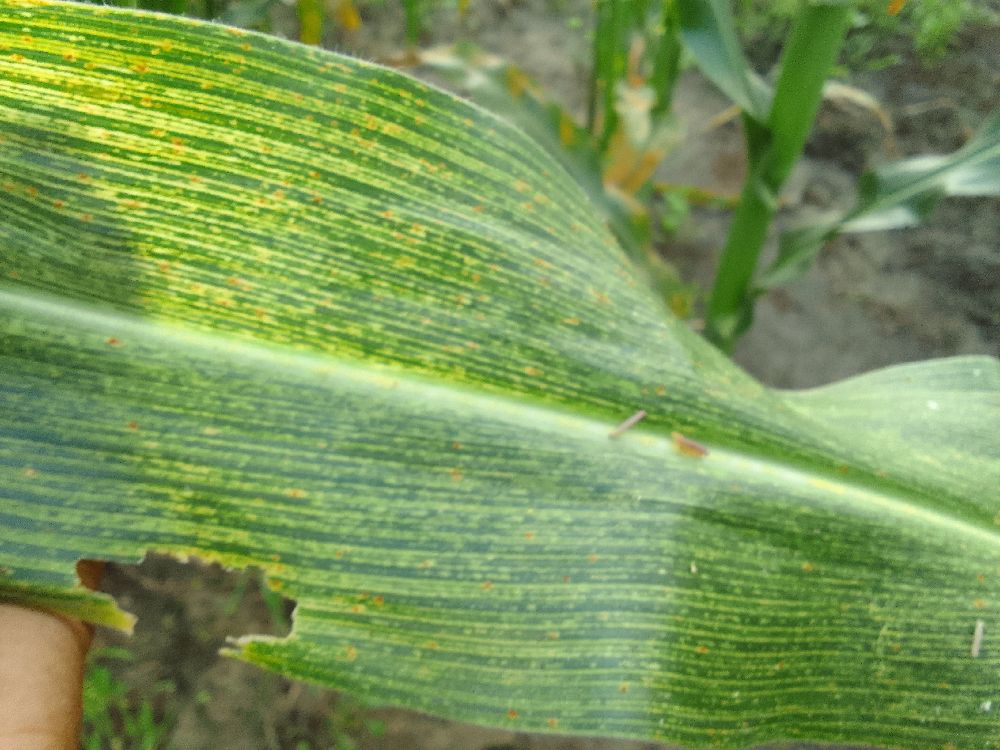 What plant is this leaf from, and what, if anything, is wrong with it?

maize, maize streak virus
